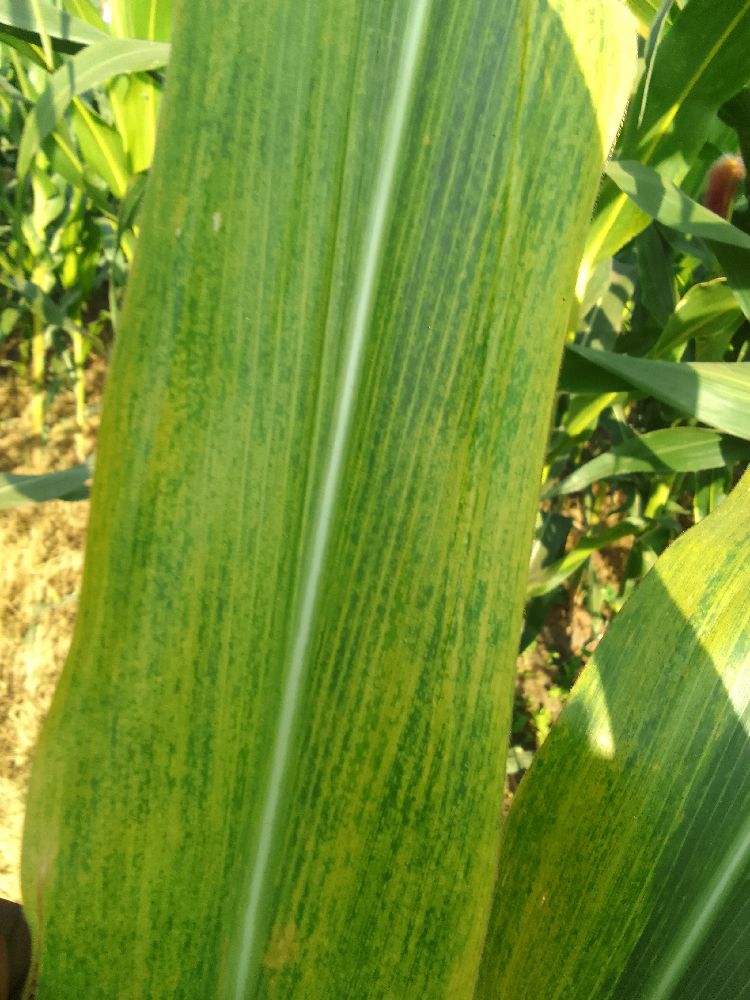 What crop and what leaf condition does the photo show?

maize, maize lethal necrosis
